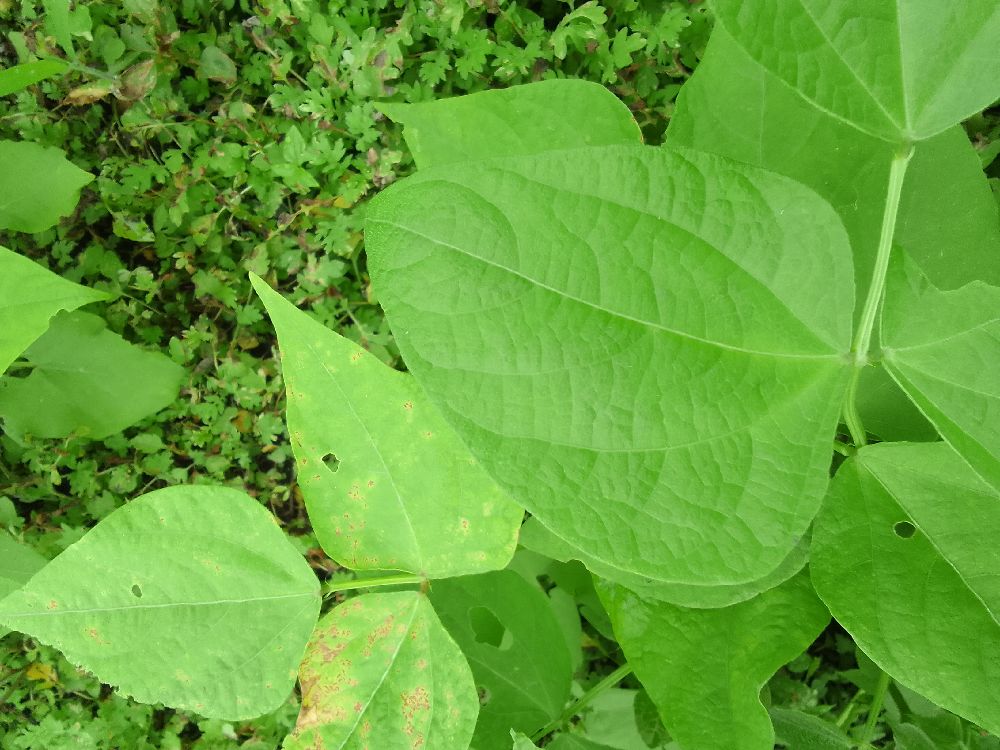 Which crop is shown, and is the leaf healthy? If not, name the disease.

common bean, healthy
